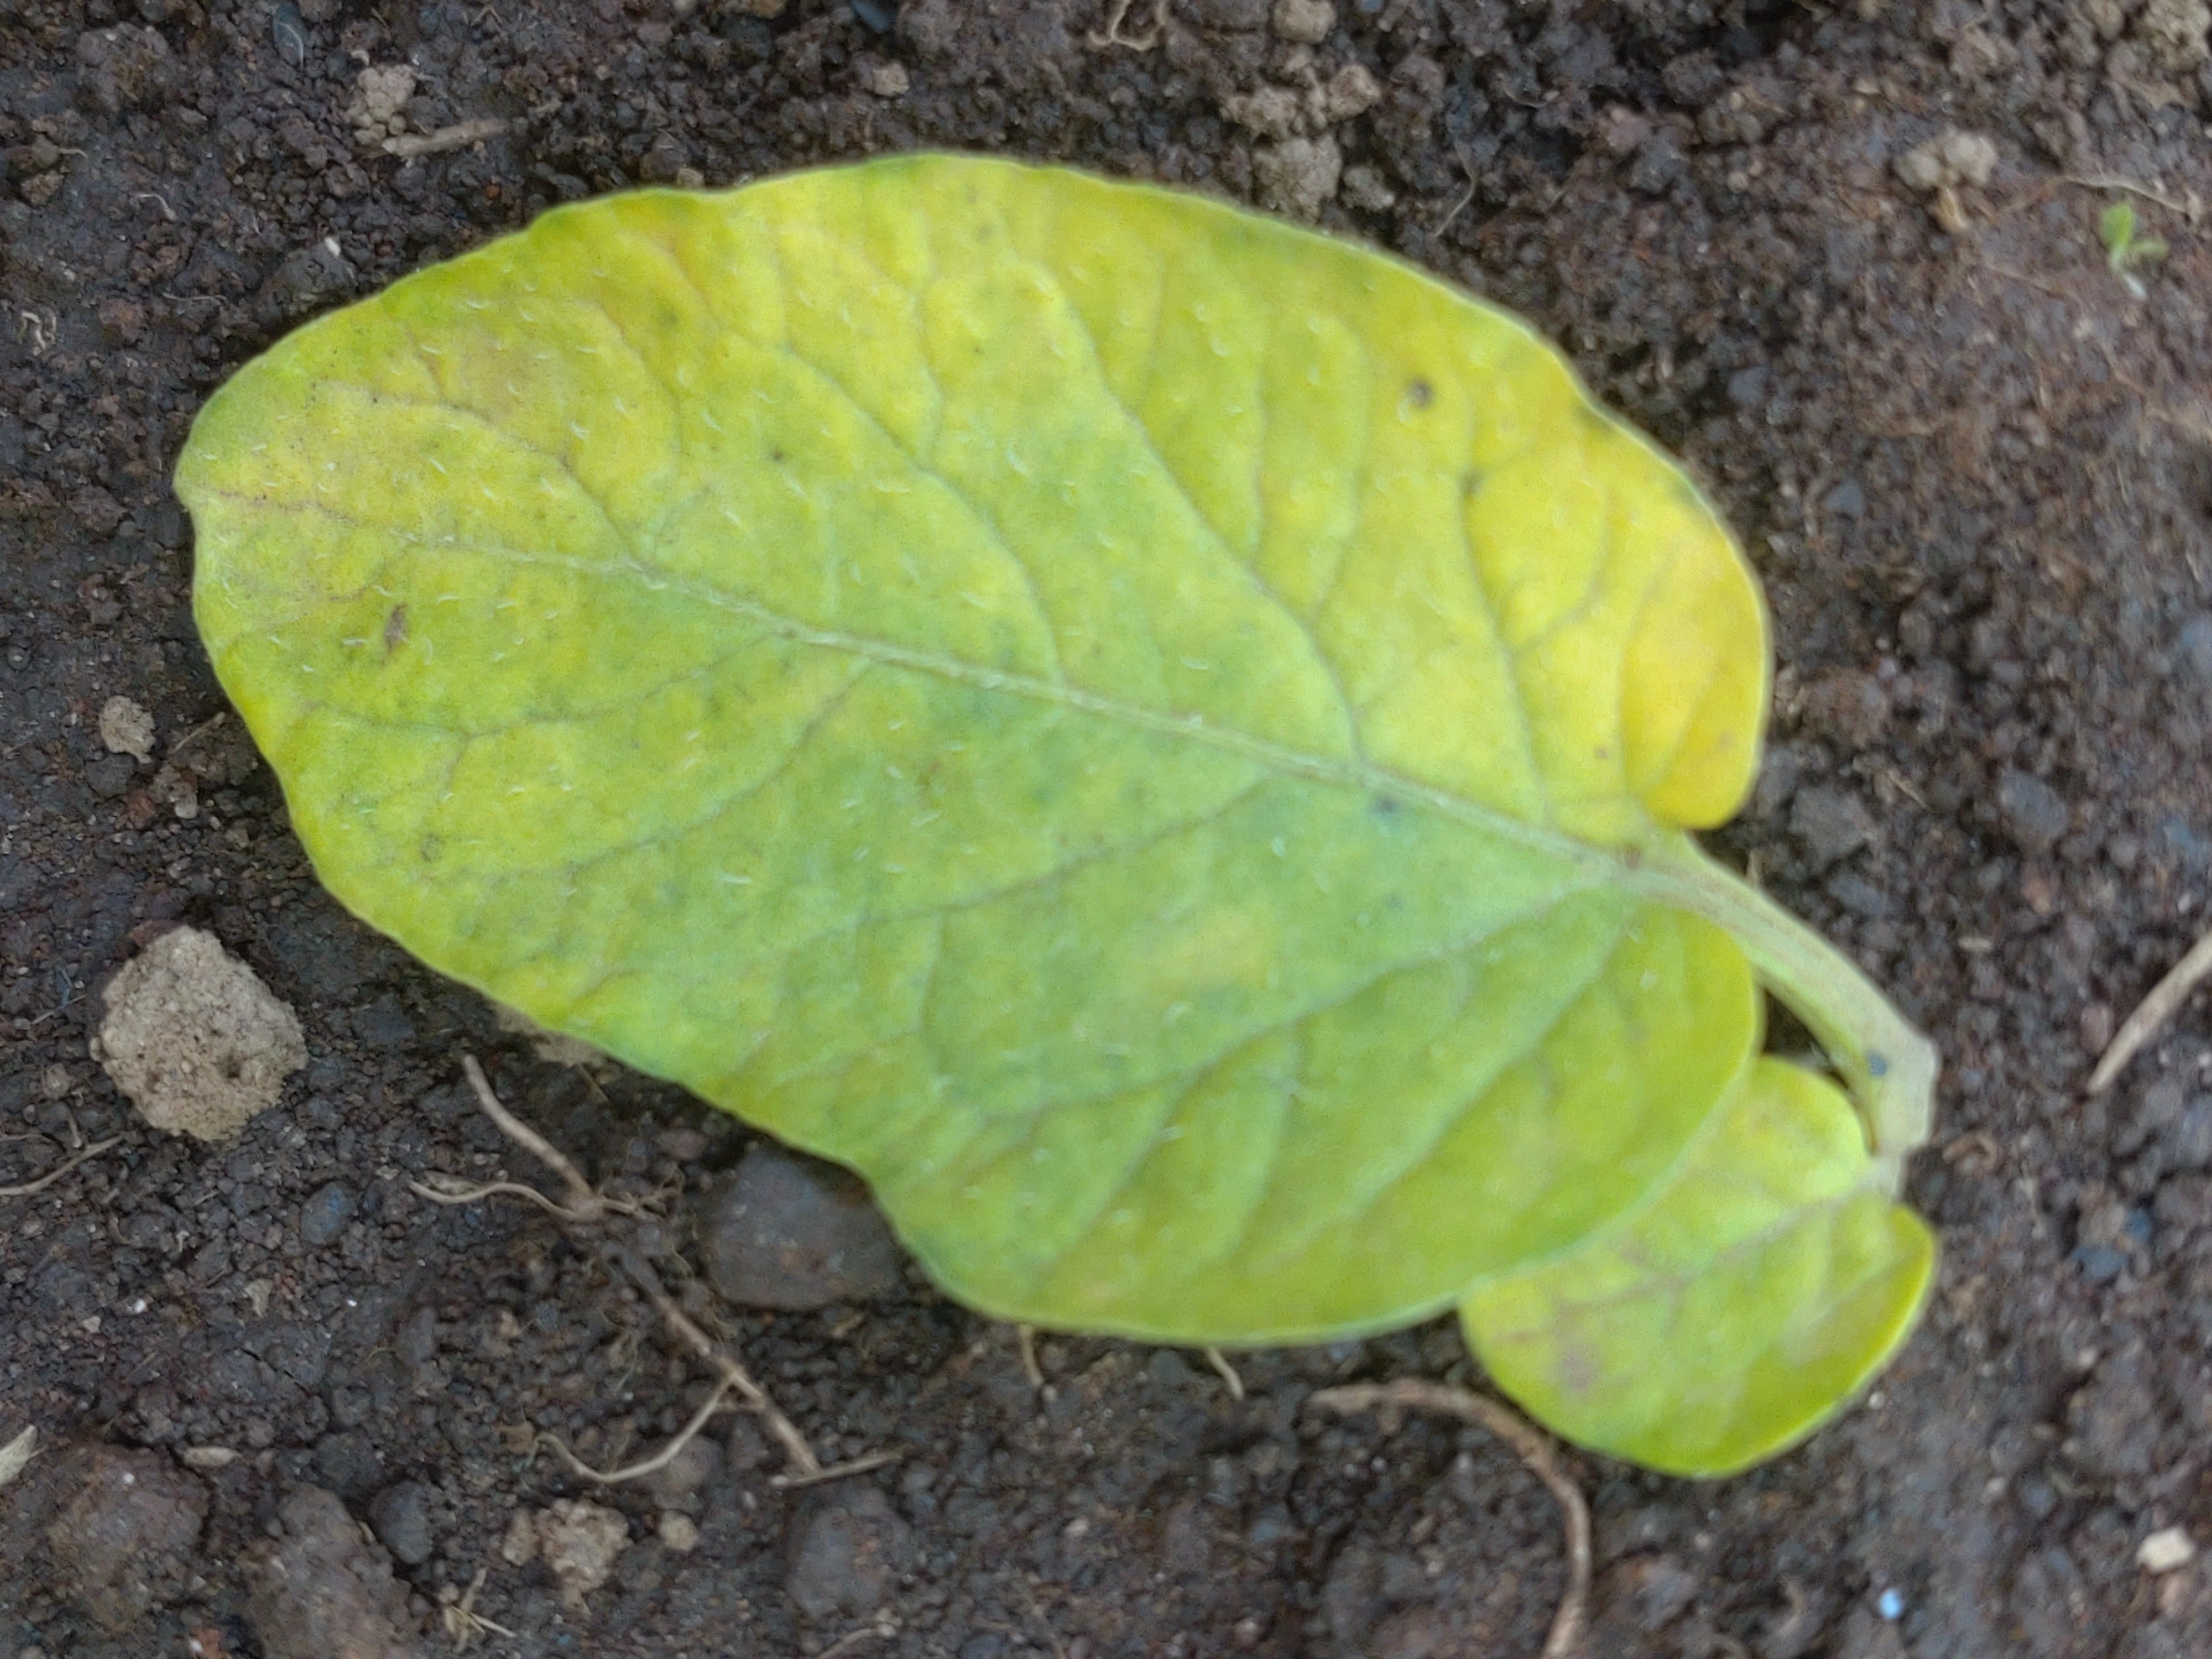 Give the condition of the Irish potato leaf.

late blight
